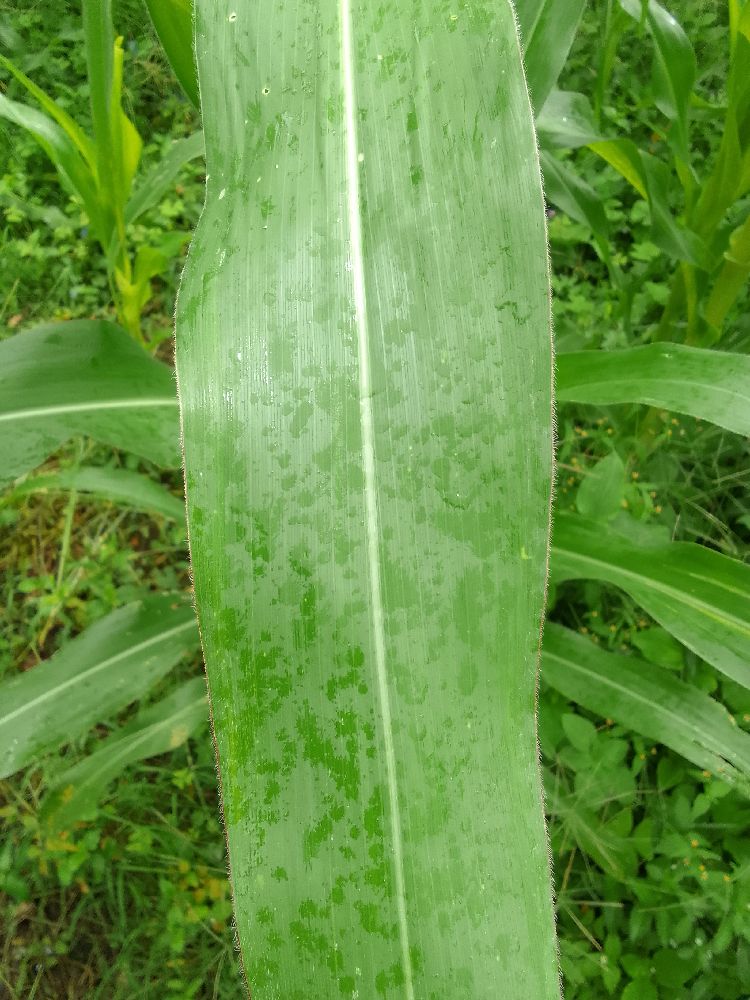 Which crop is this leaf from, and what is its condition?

maize, healthy
